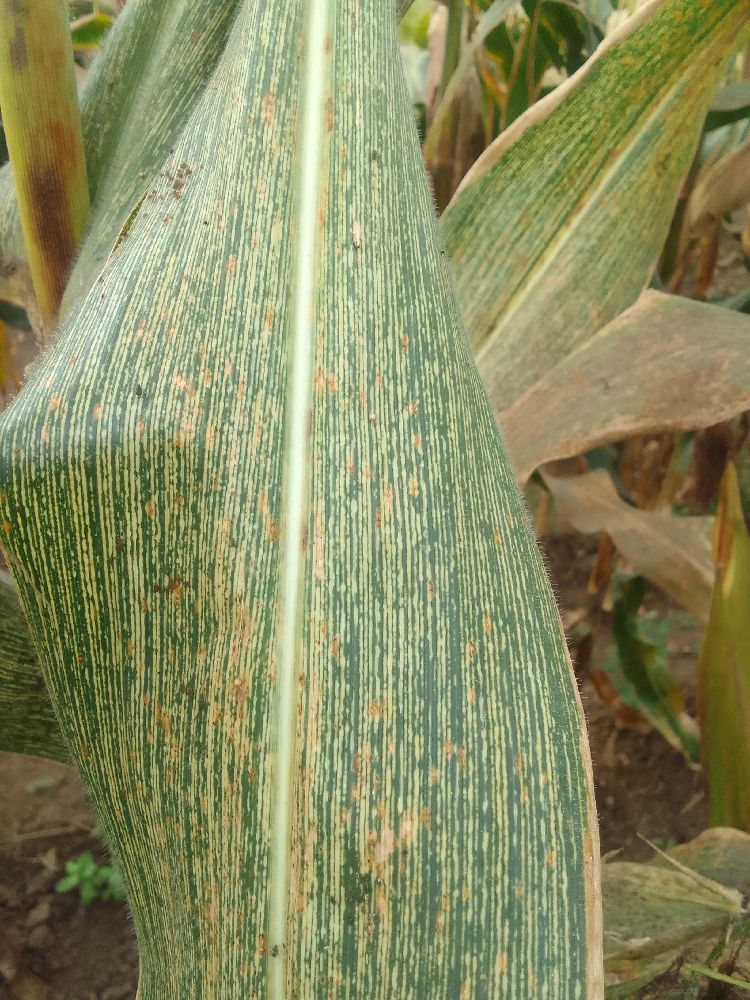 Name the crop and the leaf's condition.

maize, maize streak virus
